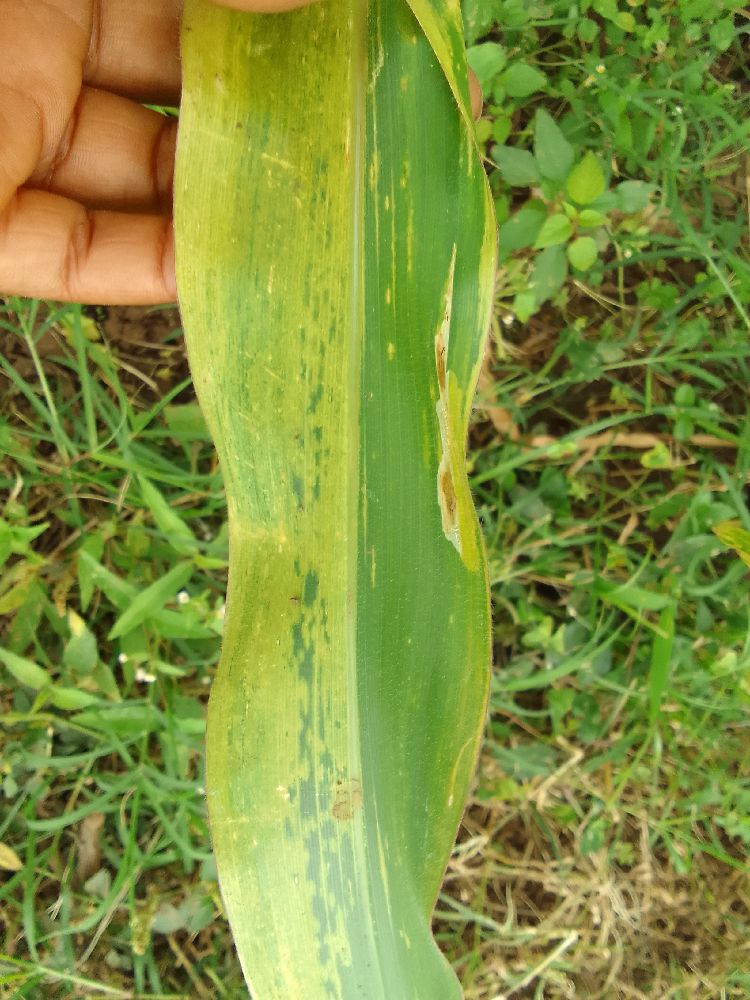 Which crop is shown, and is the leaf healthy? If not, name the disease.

maize, maize lethal necrosis
